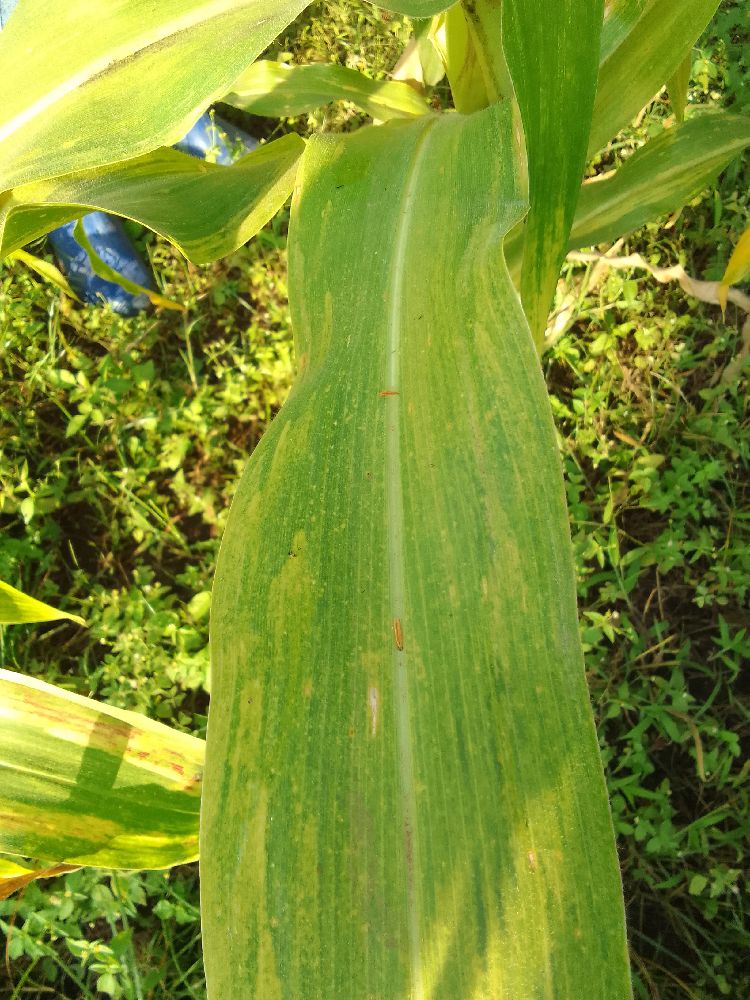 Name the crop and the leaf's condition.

maize, maize lethal necrosis
